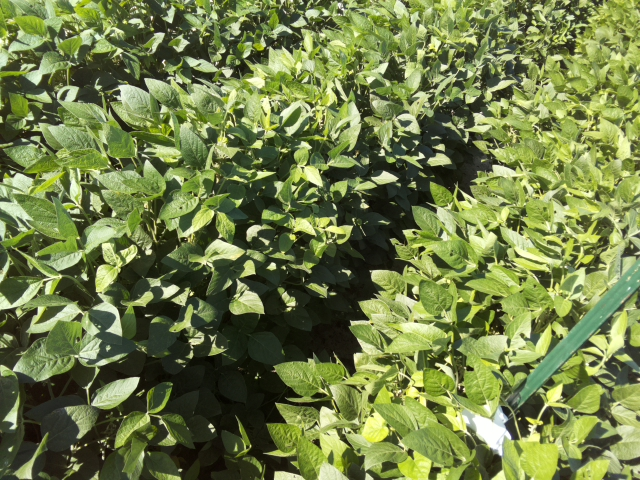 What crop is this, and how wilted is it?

soybean, leaflets folding inward at secondary pulvinus with no turgor loss in leaflets or petioles
